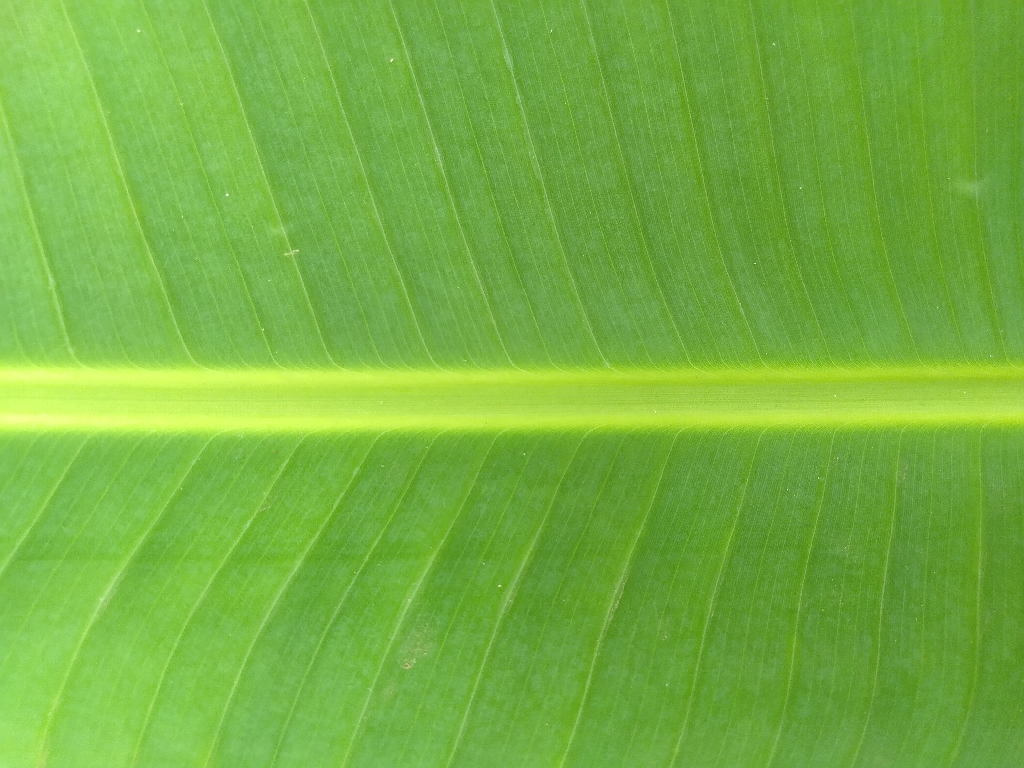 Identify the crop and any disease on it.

banana, healthy
